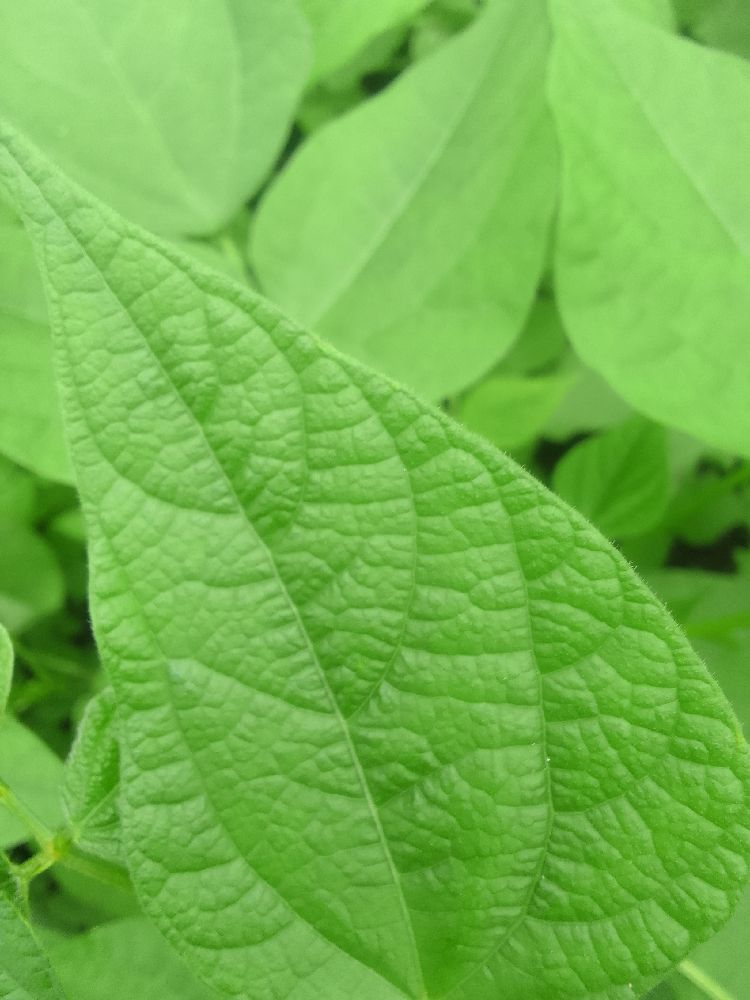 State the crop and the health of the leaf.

common bean, healthy
